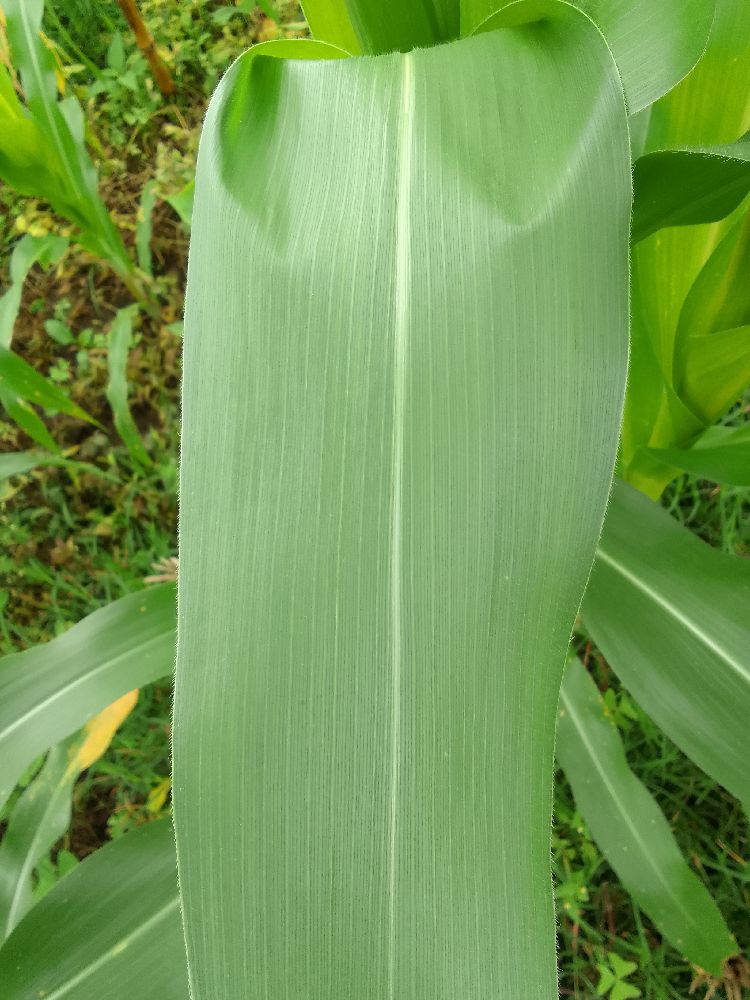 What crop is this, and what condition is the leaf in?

maize, healthy
